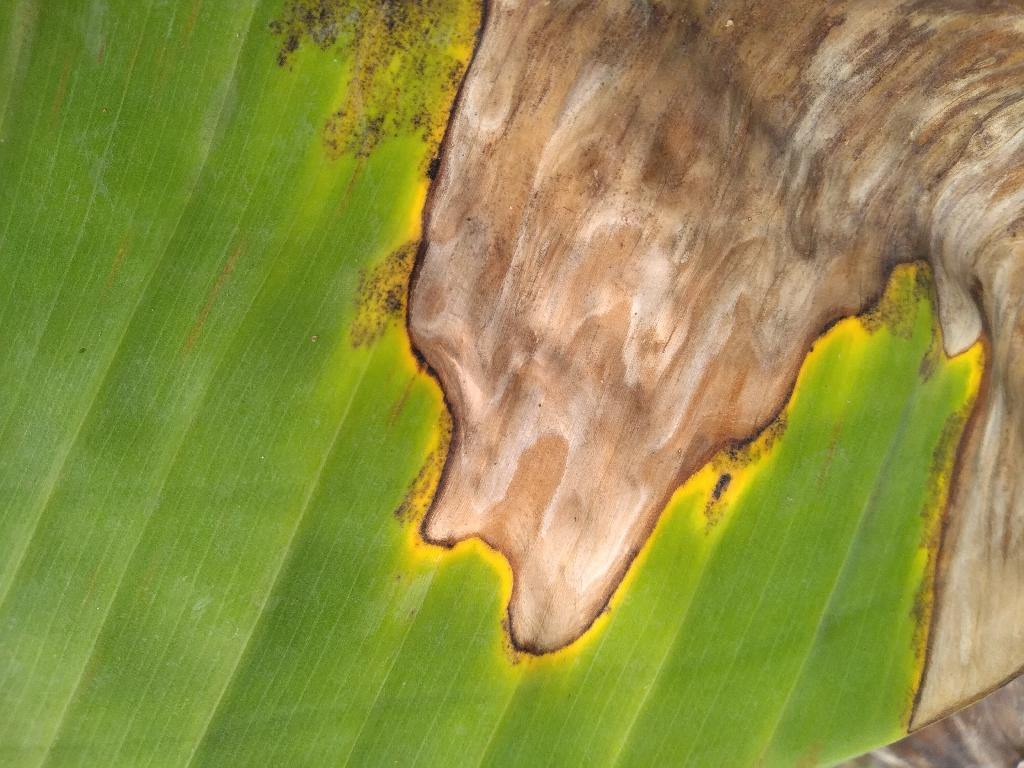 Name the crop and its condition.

banana, black sigatoka
